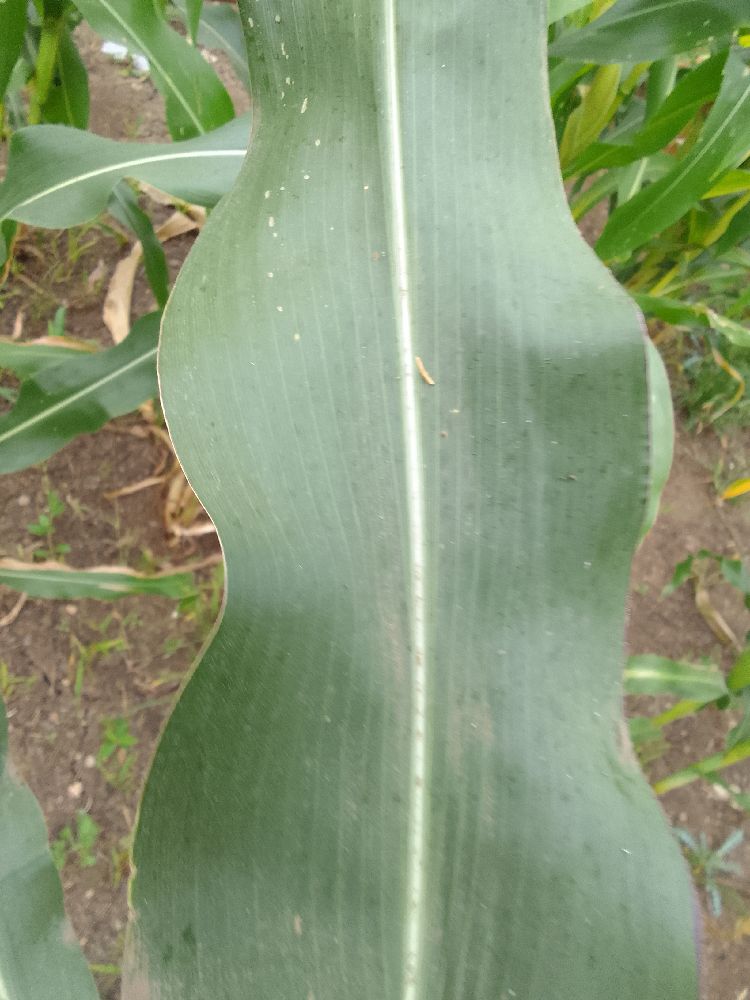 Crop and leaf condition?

maize, healthy
